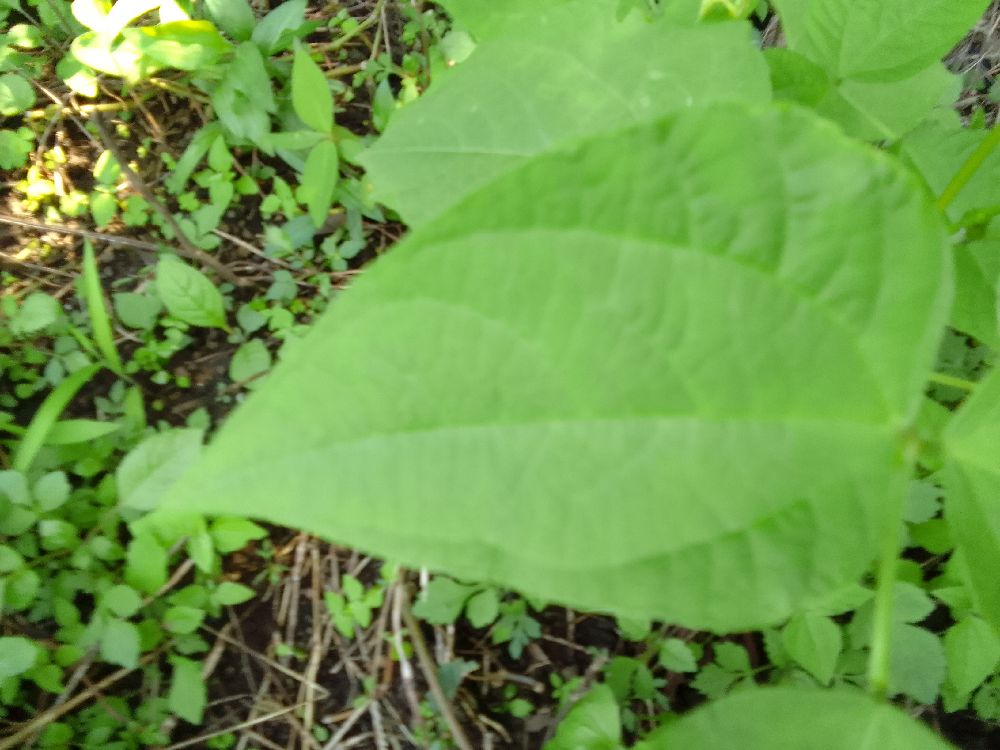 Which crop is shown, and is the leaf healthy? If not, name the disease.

common bean, healthy
